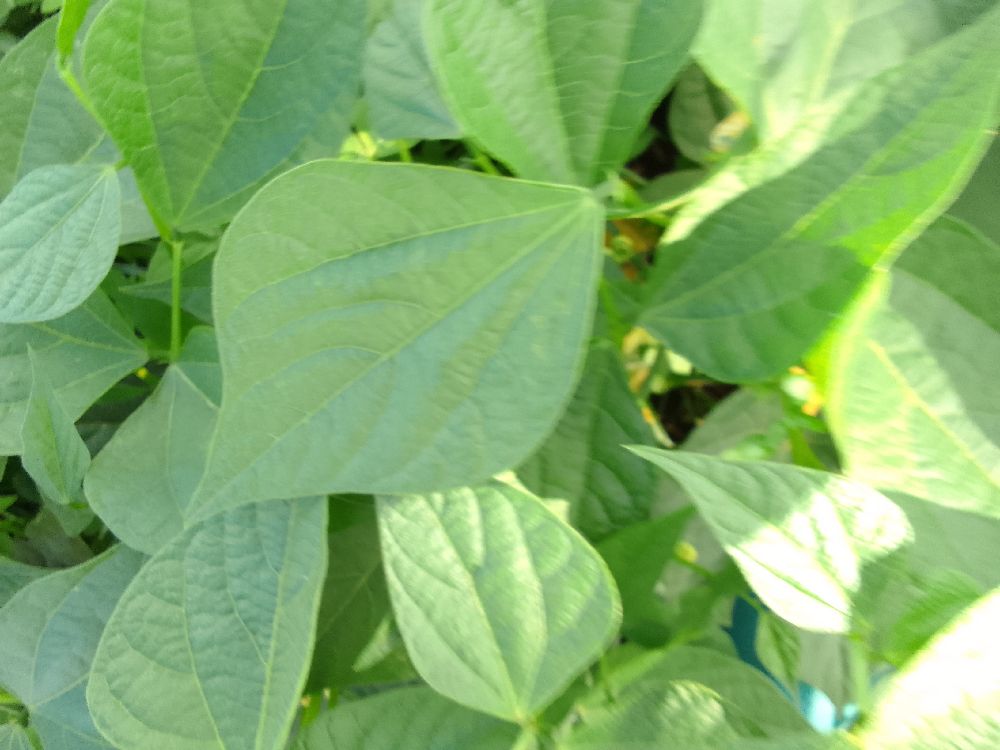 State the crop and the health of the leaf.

common bean, healthy
